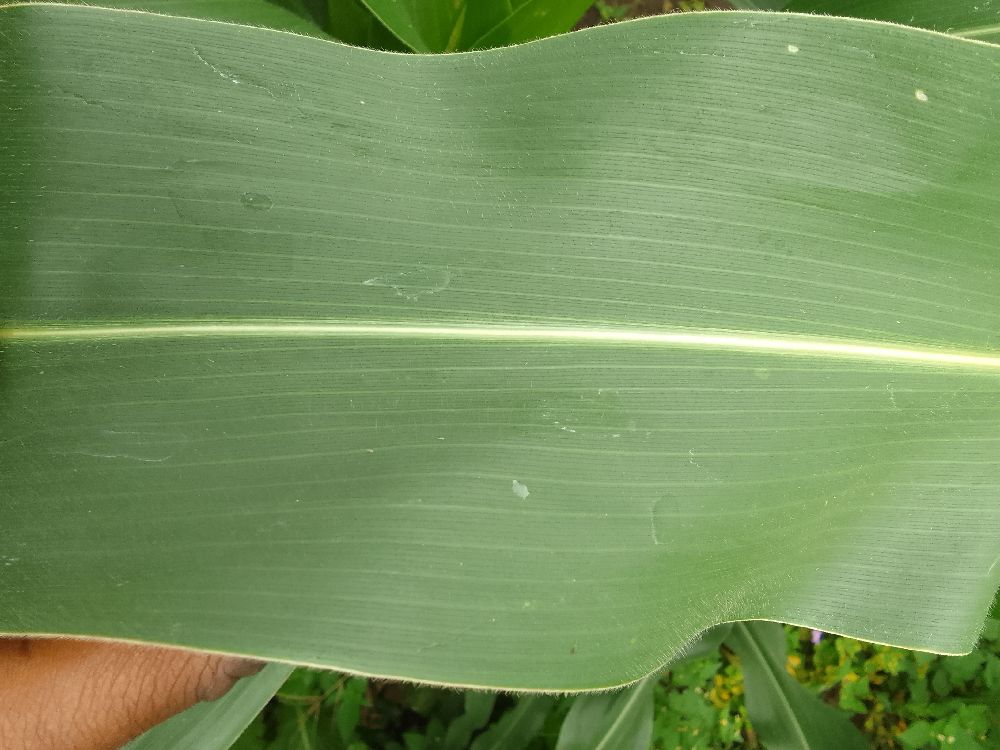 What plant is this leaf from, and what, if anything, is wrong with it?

maize, healthy
